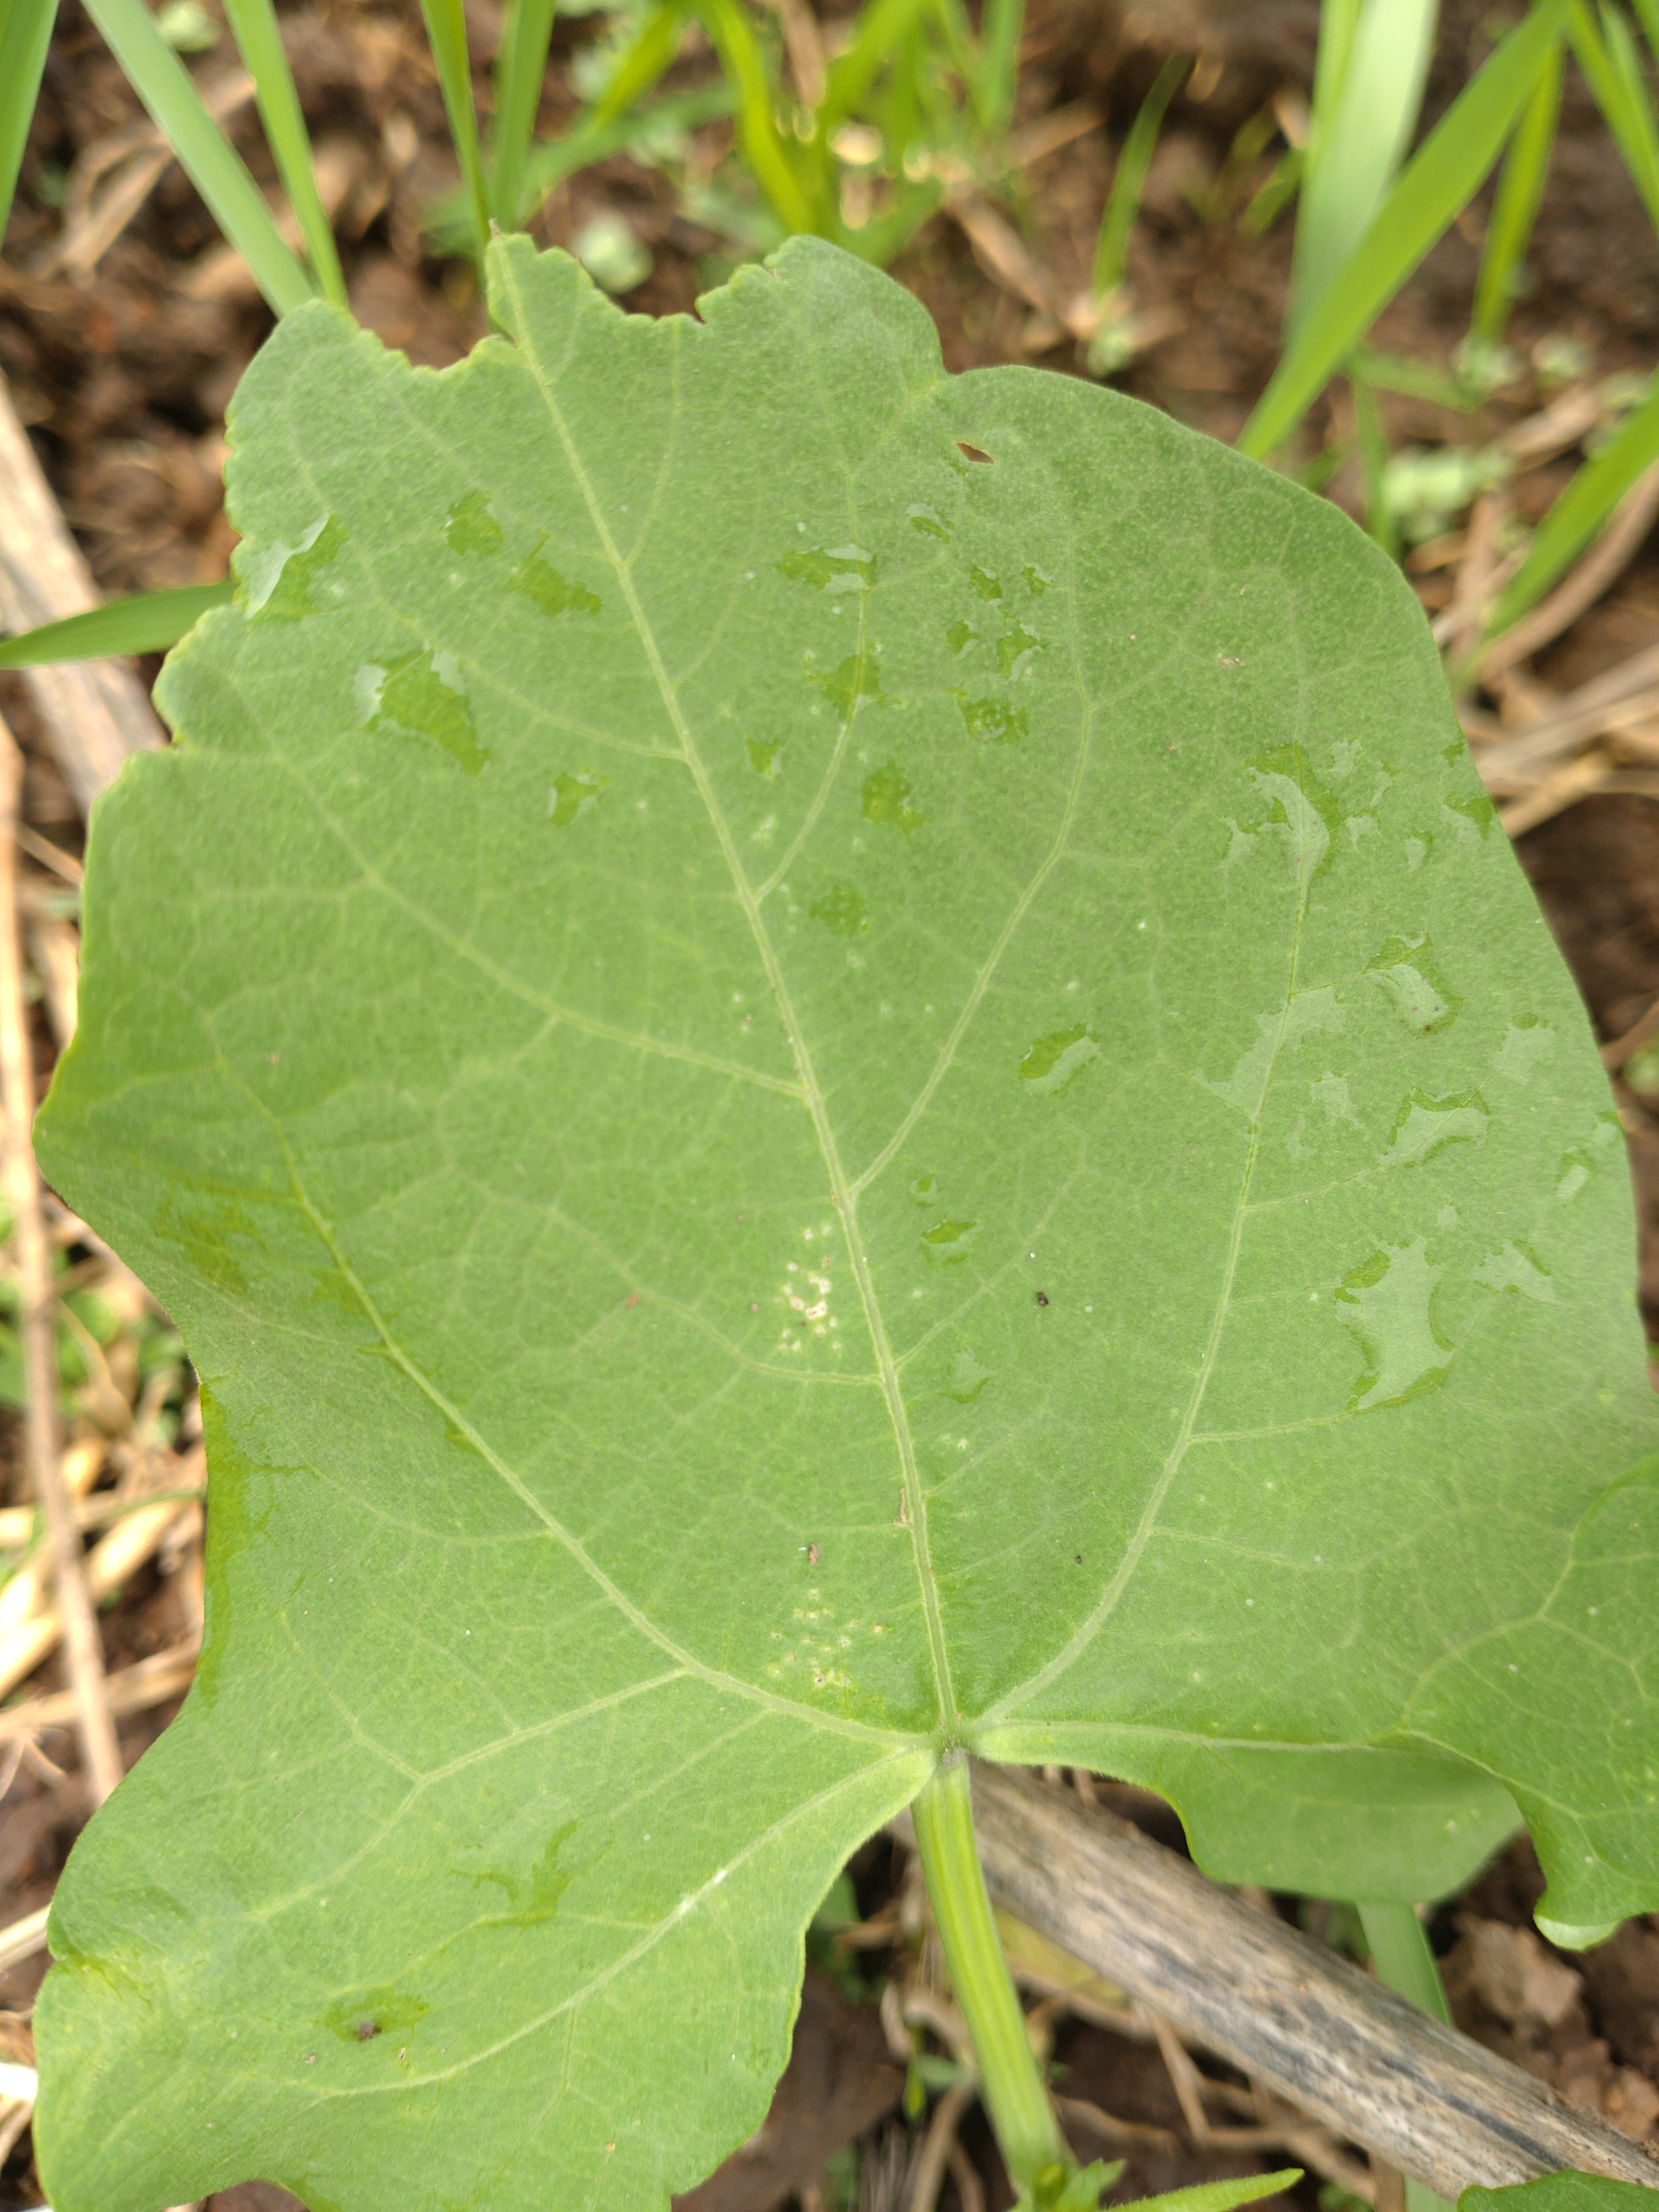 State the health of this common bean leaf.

healthy
